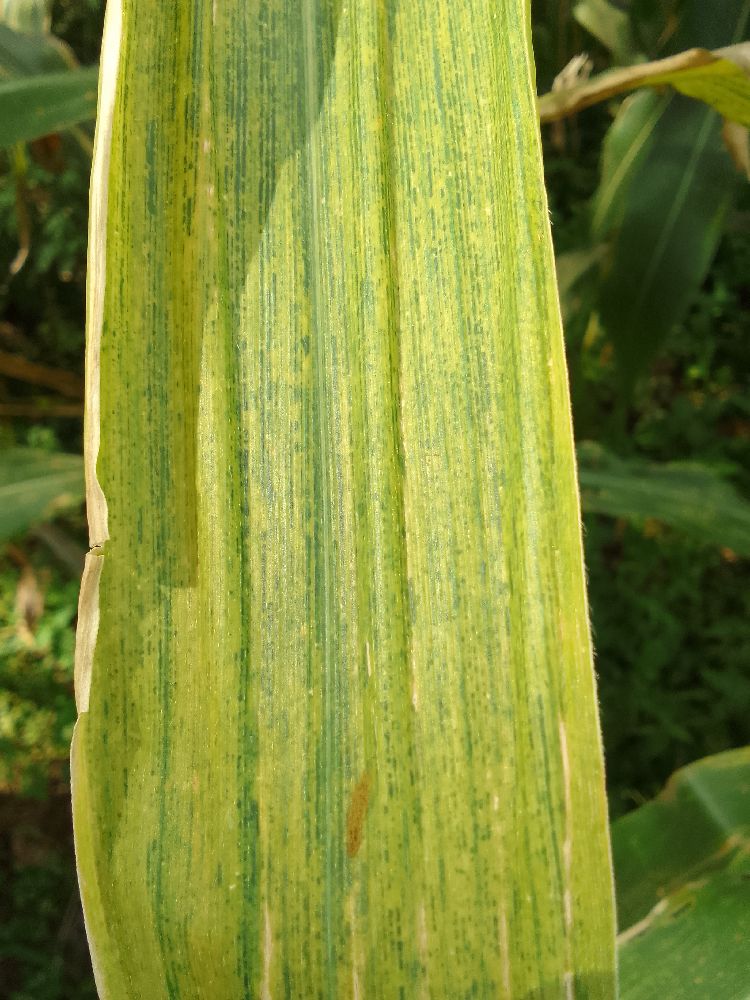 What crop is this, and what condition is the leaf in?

maize, maize lethal necrosis
